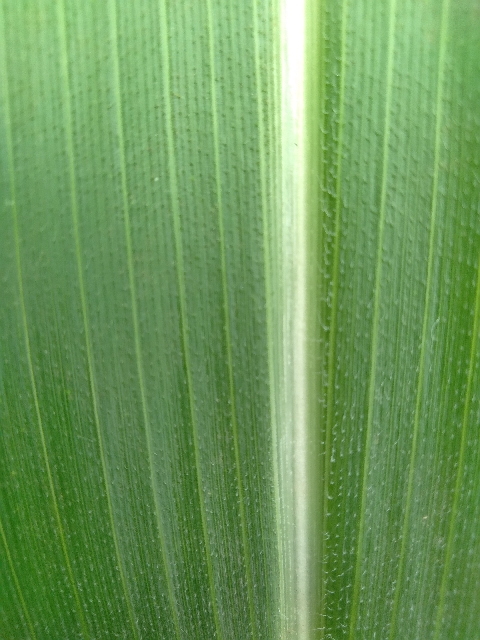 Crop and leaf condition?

maize, healthy
